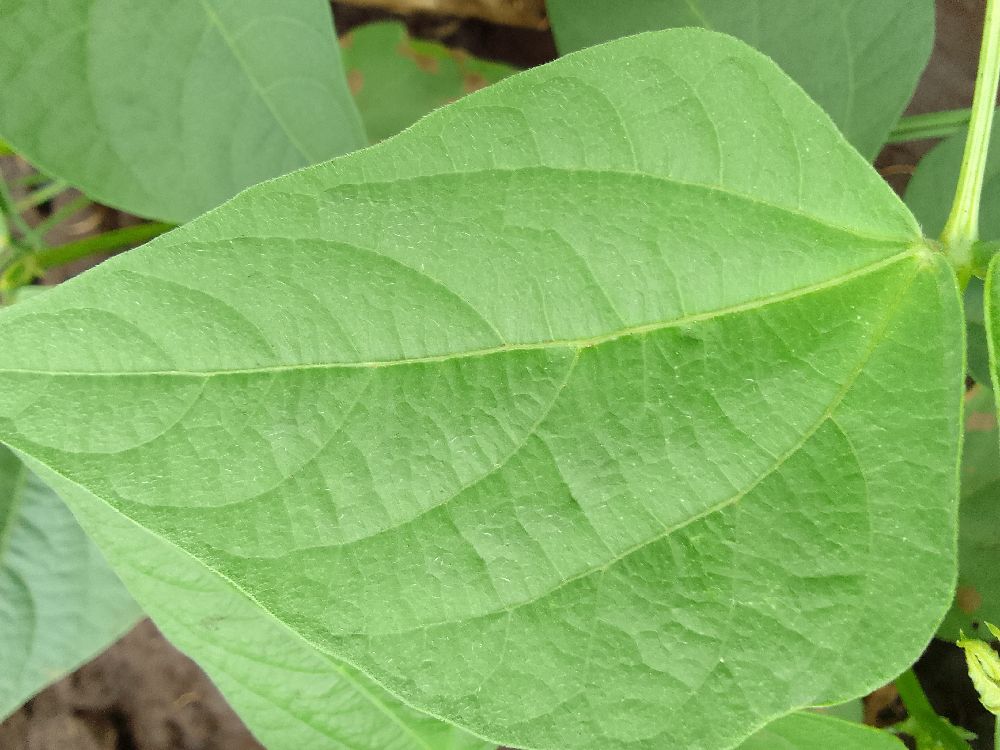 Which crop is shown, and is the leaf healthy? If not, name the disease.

common bean, healthy
